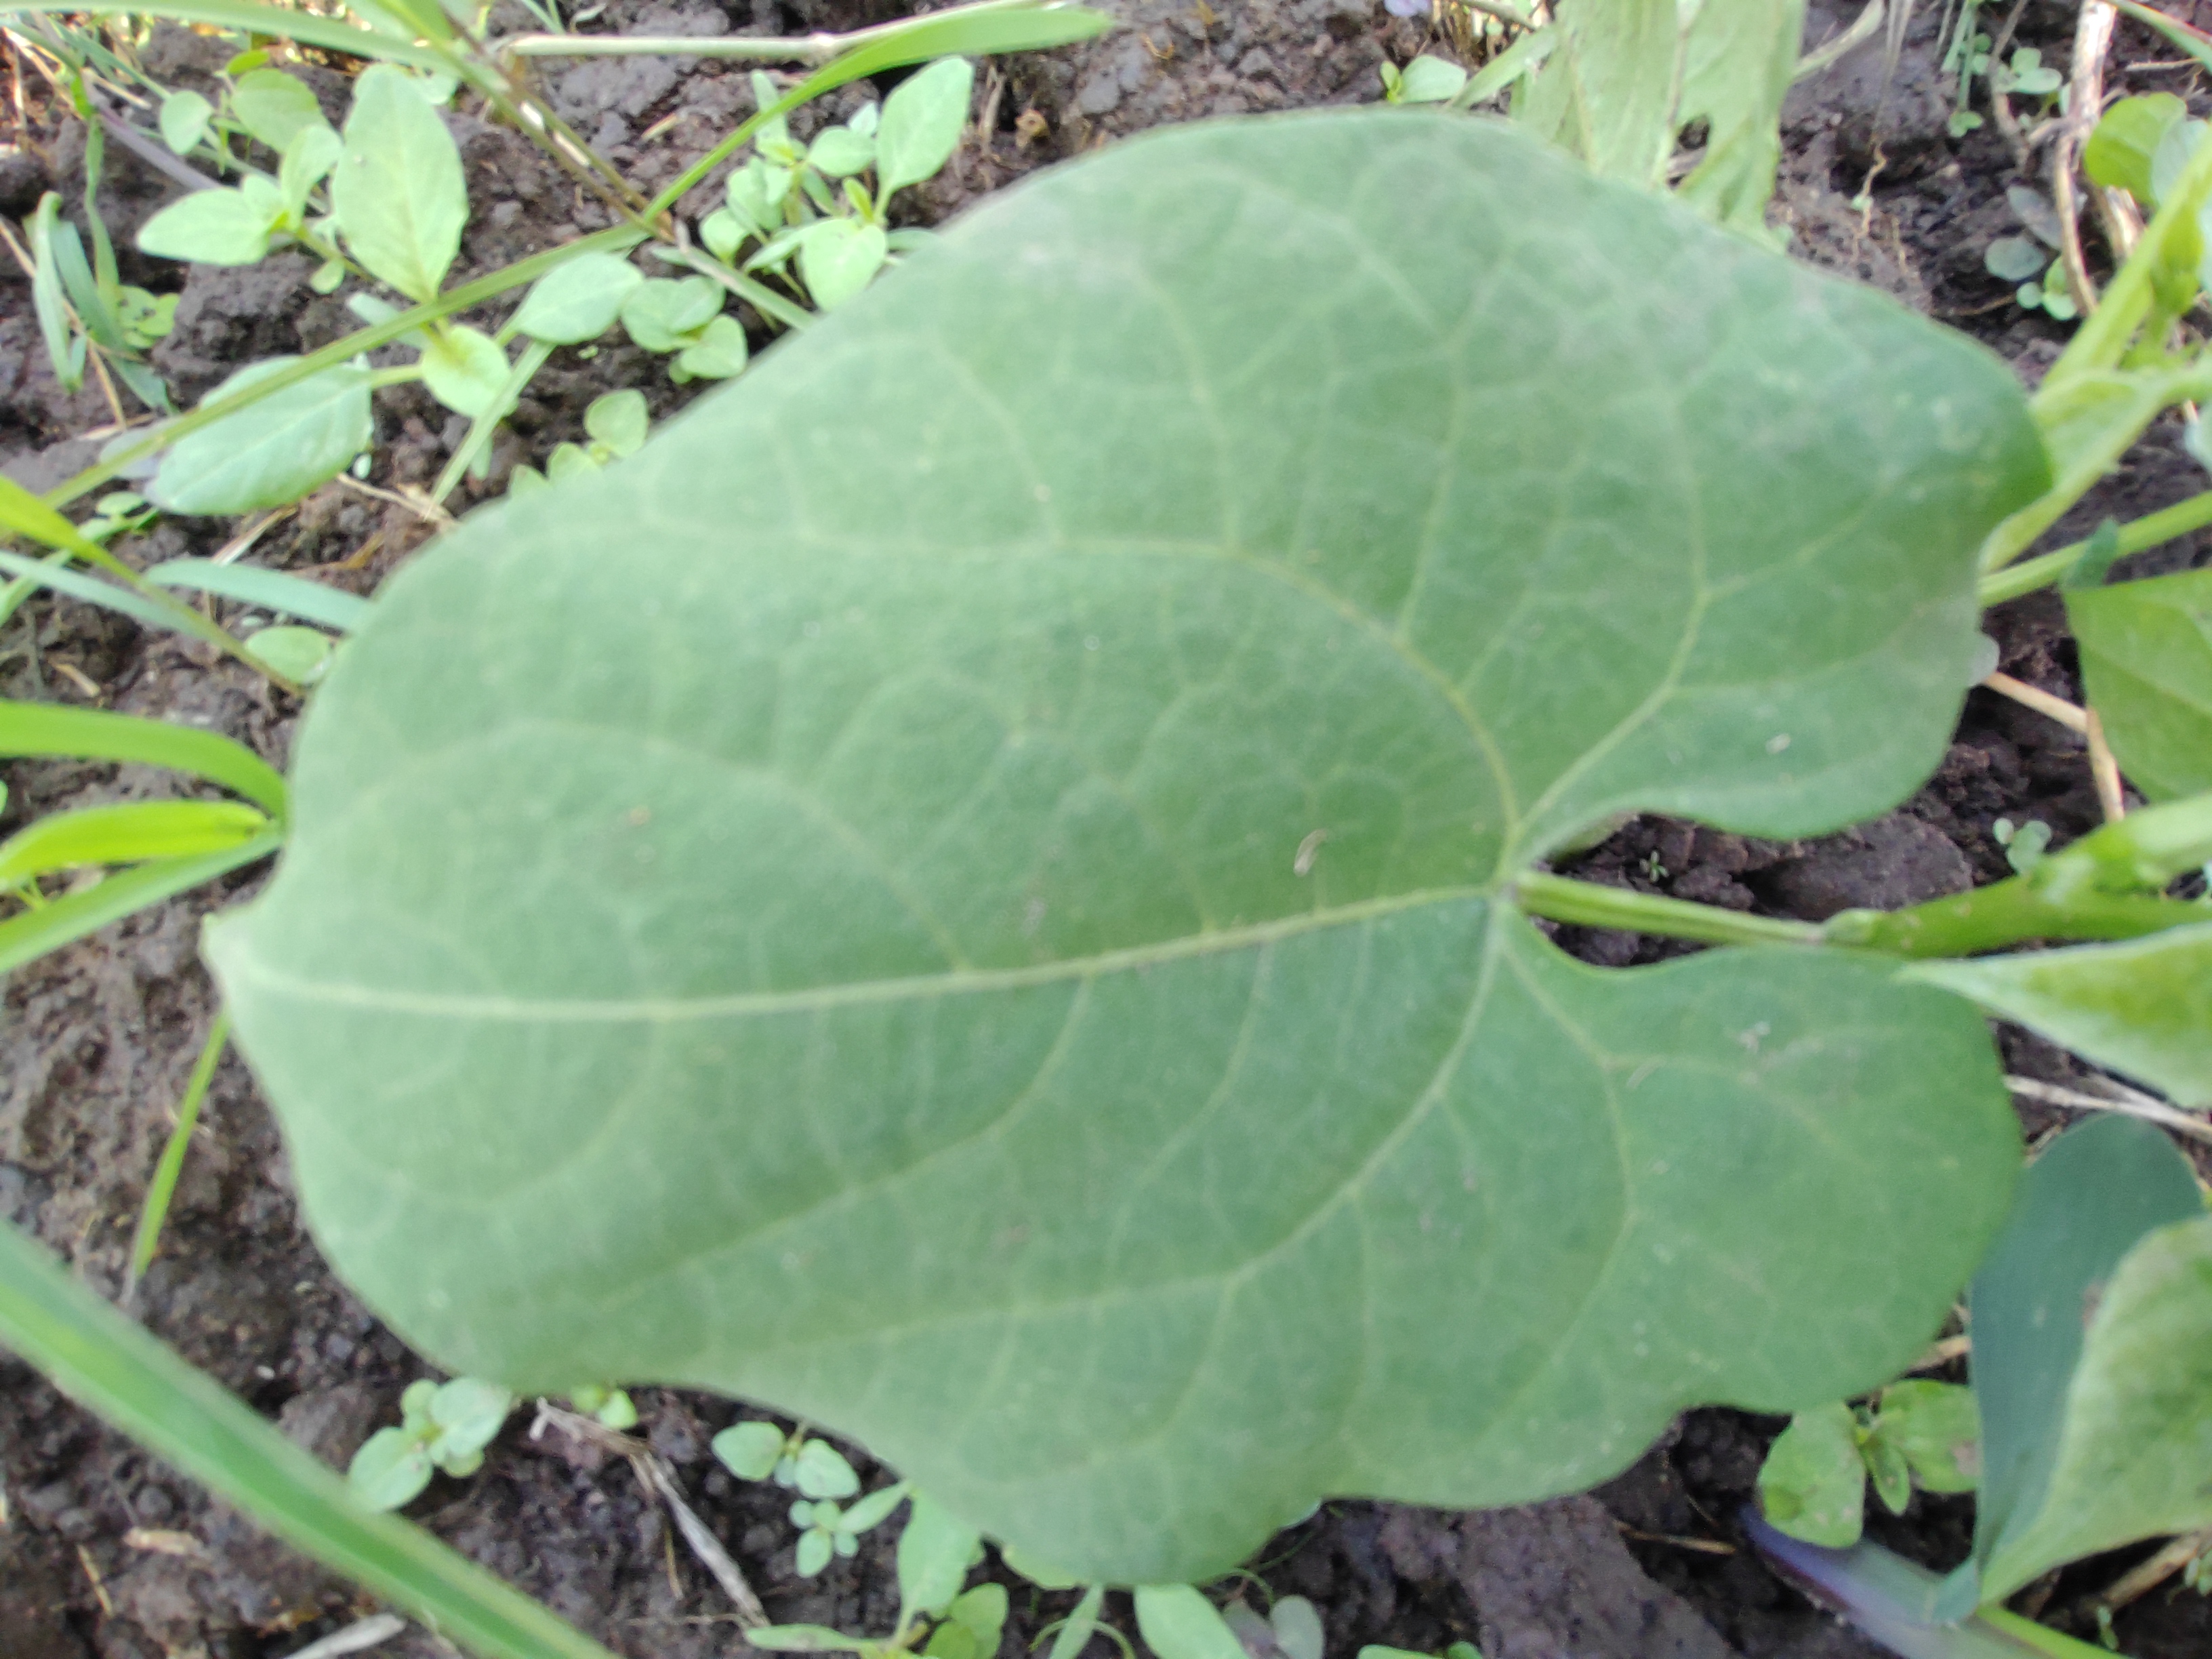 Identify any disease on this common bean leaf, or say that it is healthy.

healthy
